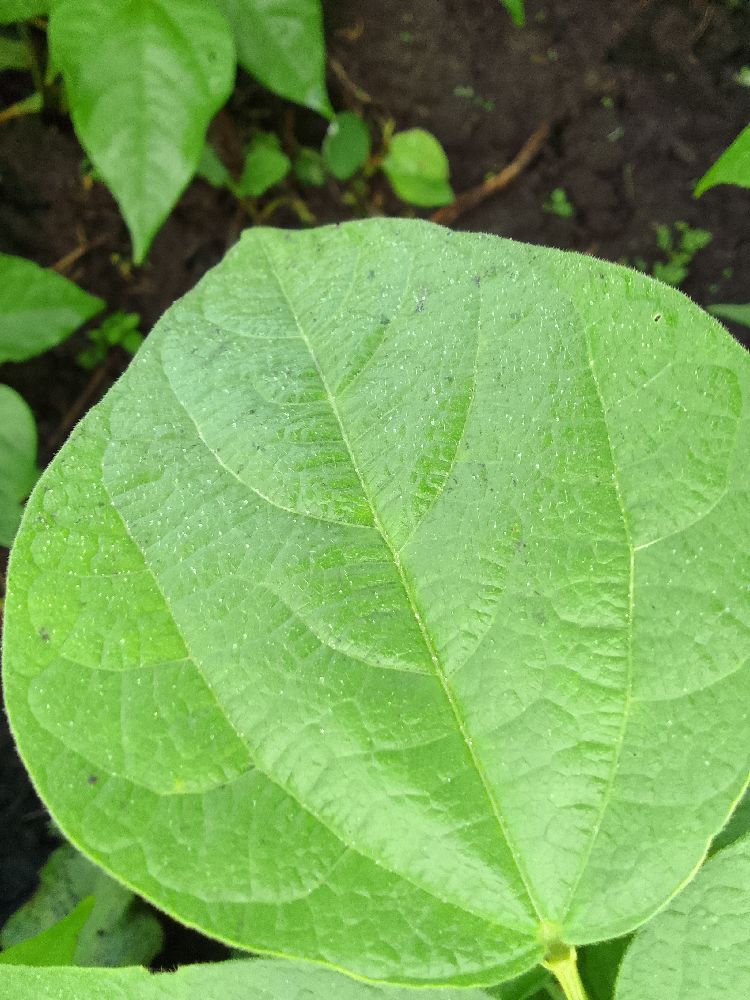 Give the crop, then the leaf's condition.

common bean, healthy
